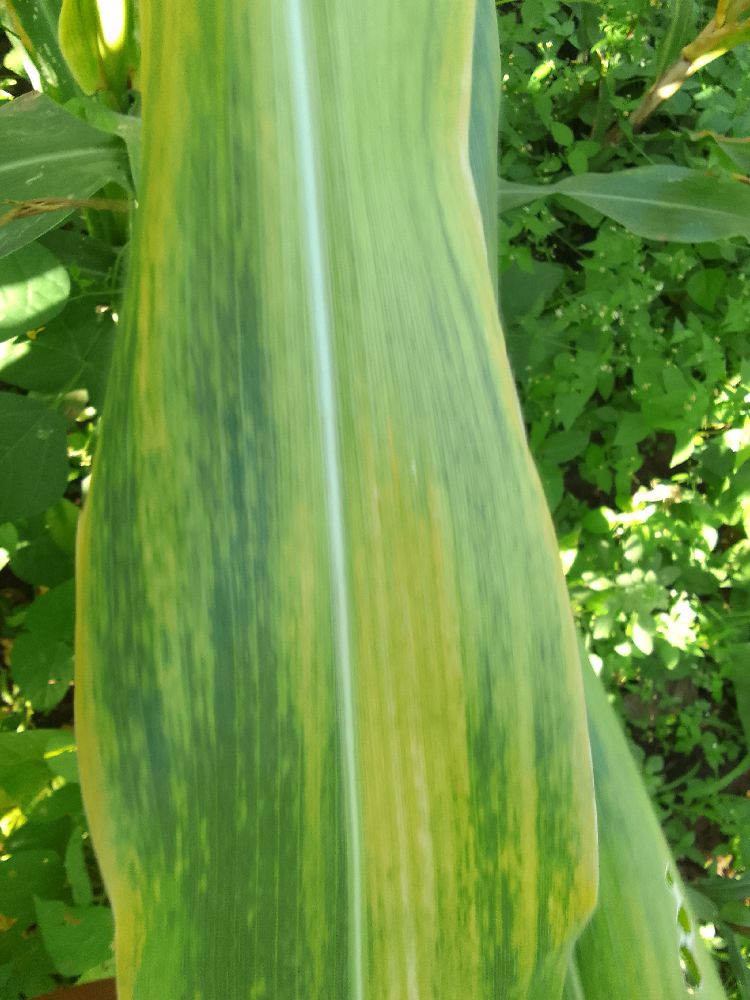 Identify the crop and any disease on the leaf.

maize, maize lethal necrosis
